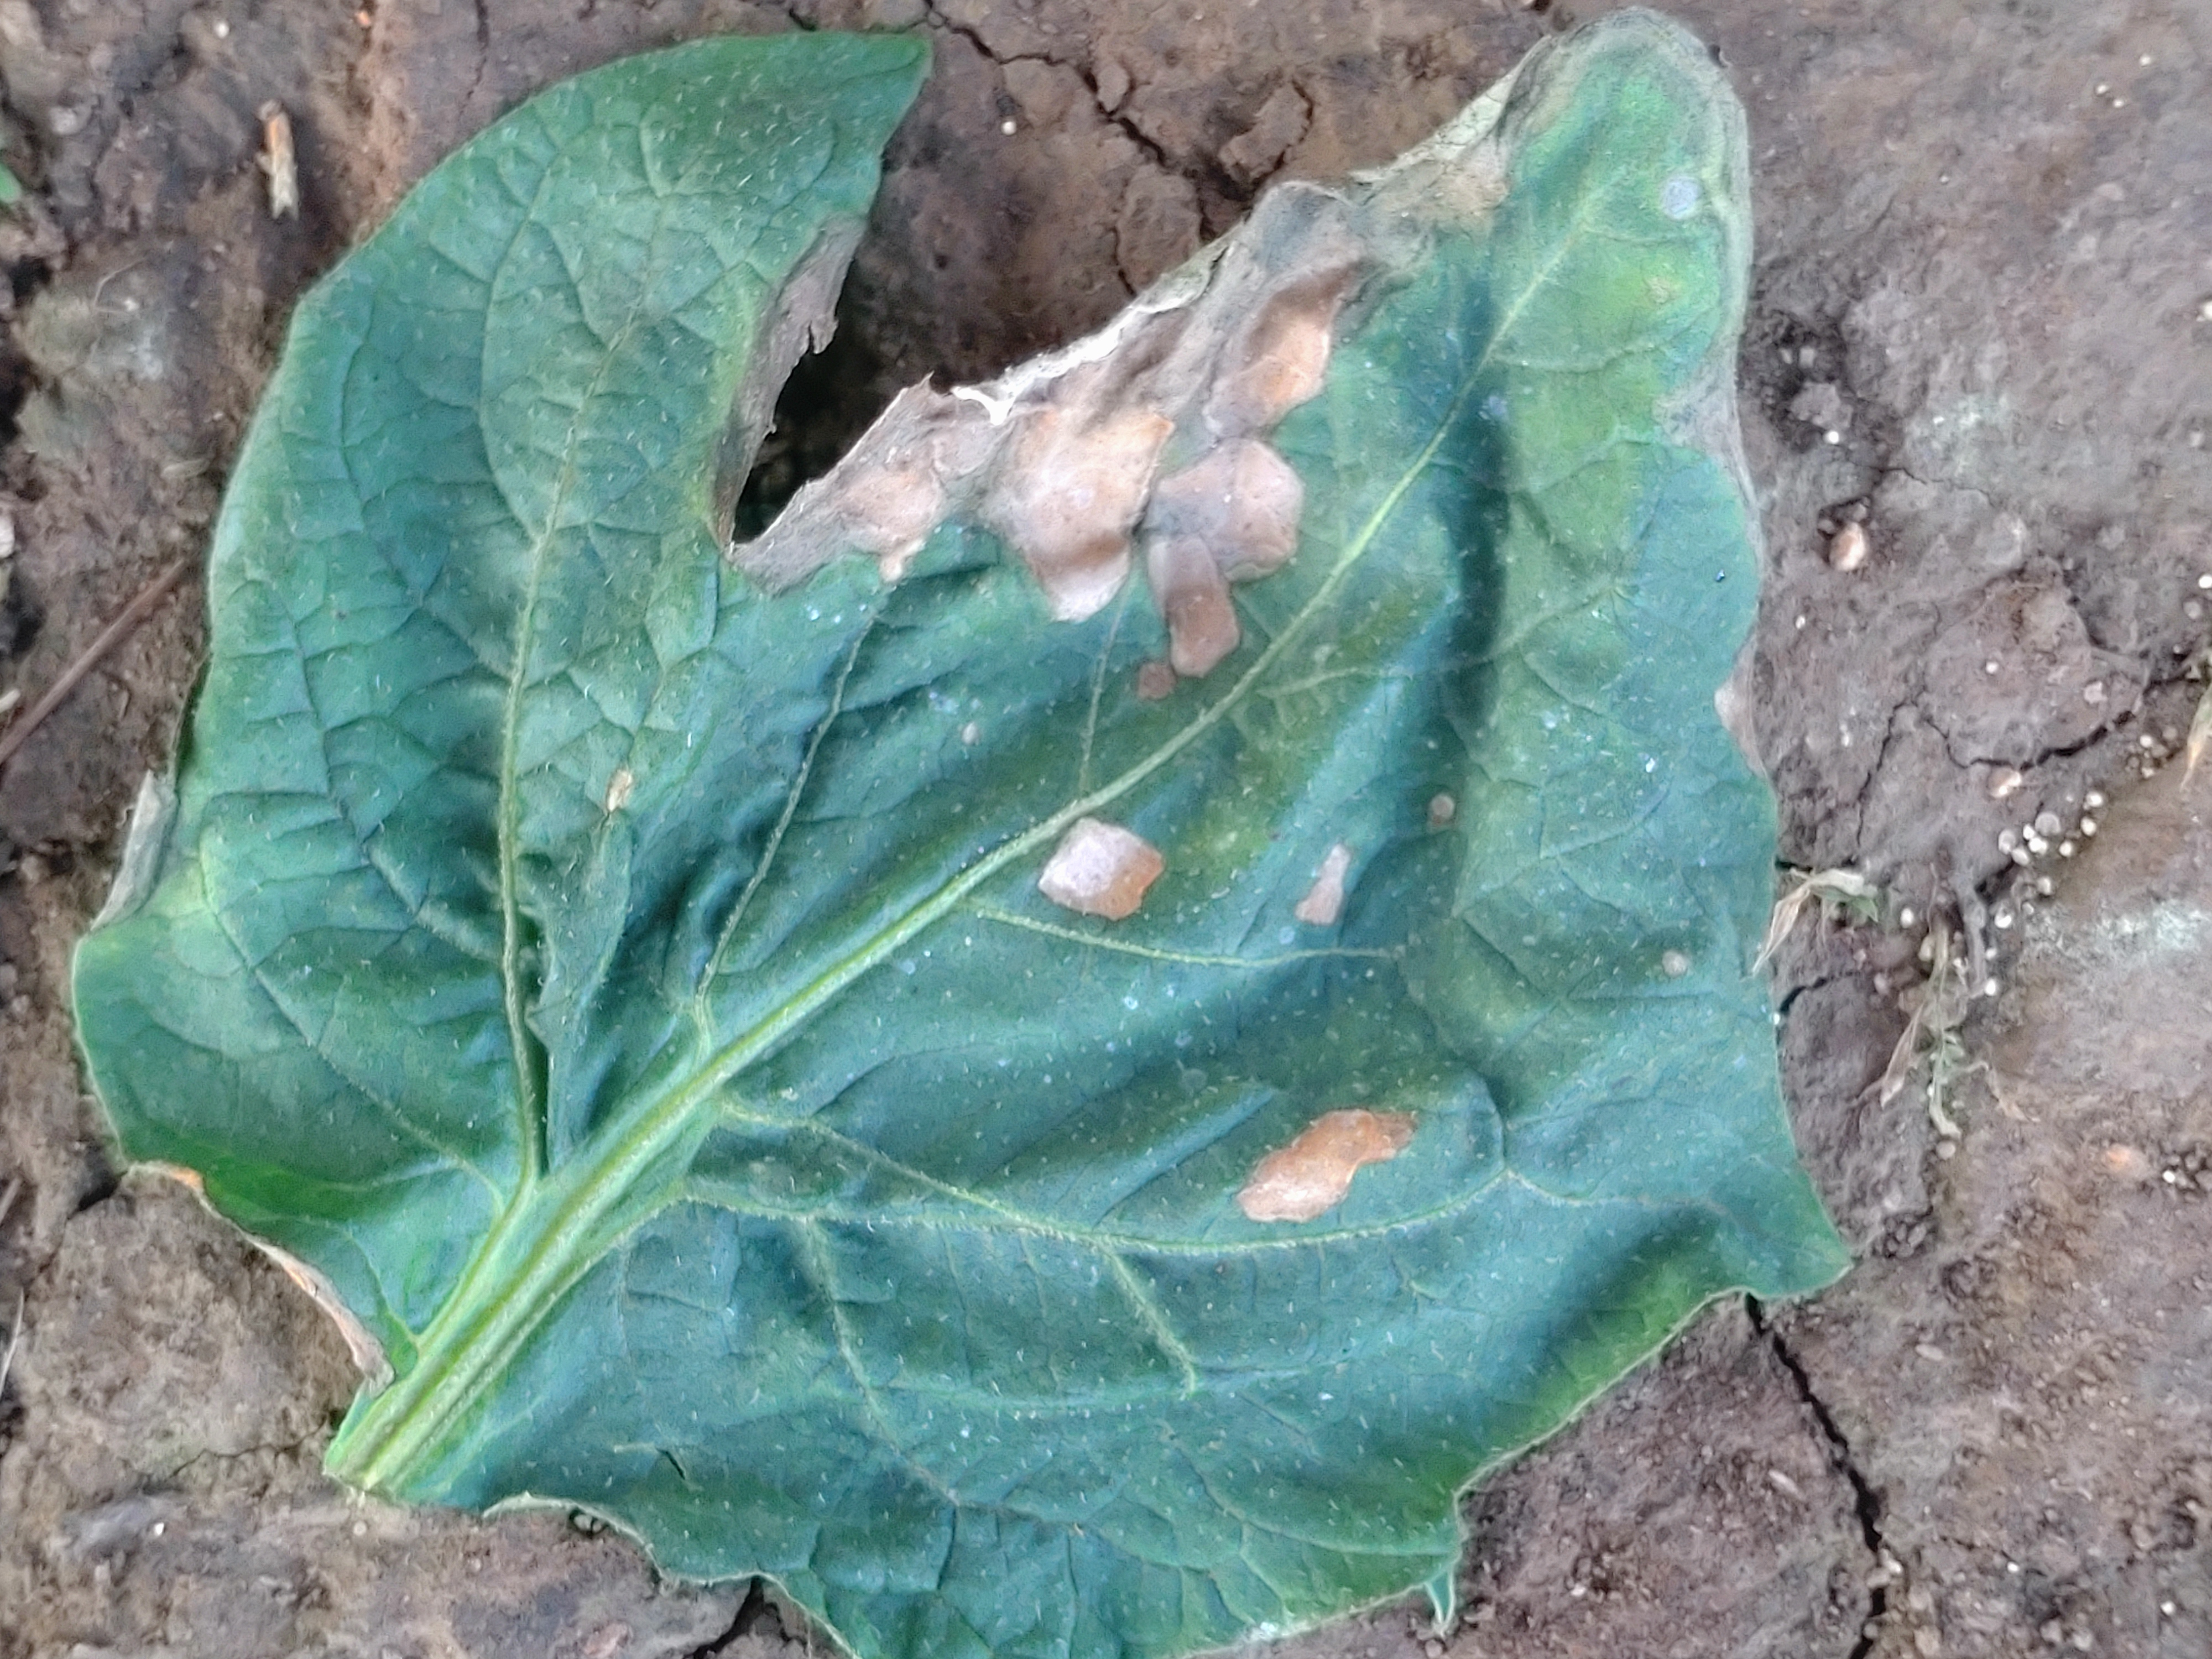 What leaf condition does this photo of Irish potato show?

early blight
